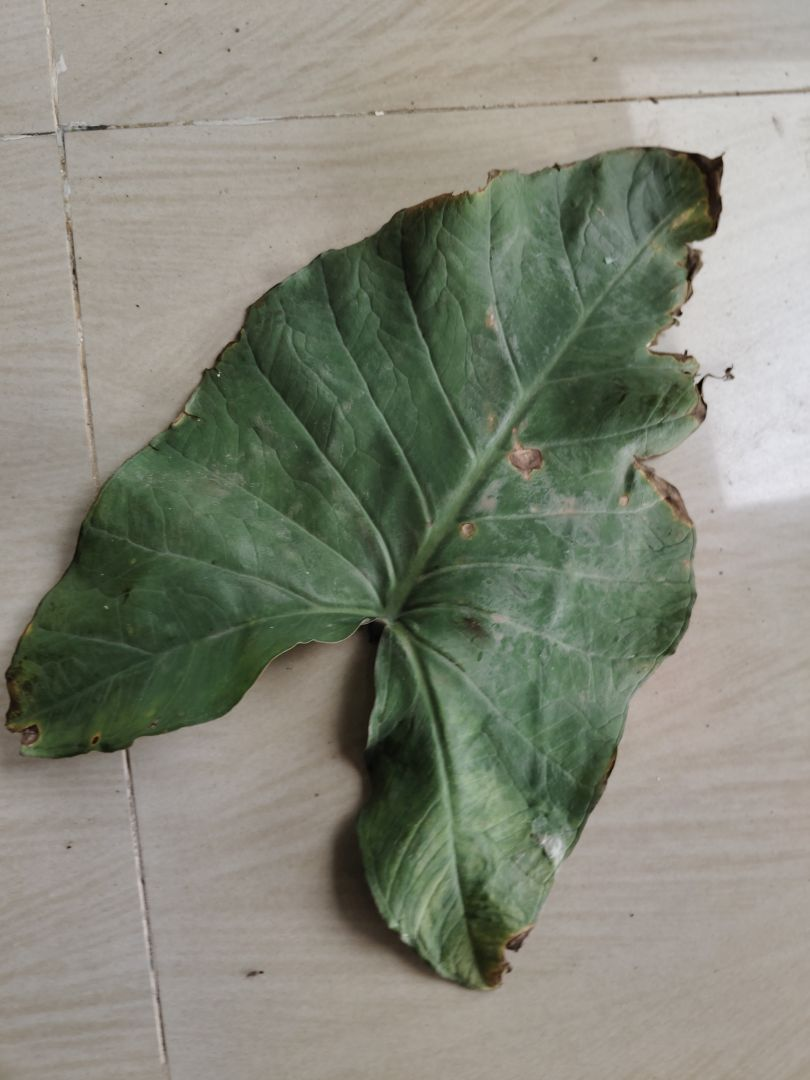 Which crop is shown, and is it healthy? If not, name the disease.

taro, leaf blight
